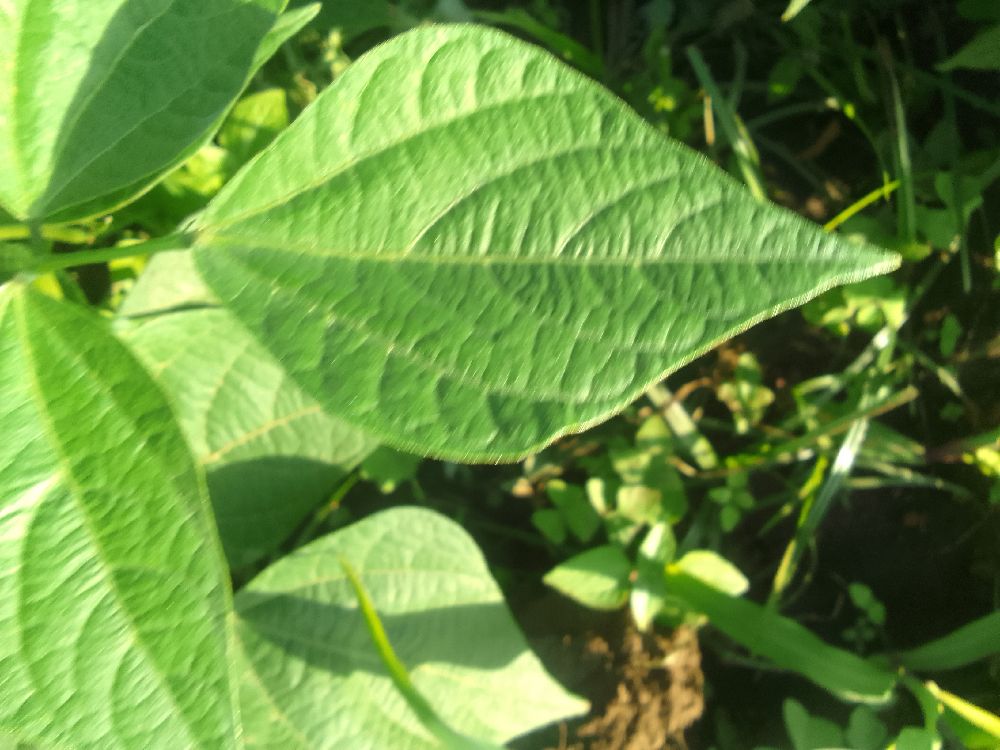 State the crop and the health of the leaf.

common bean, healthy
